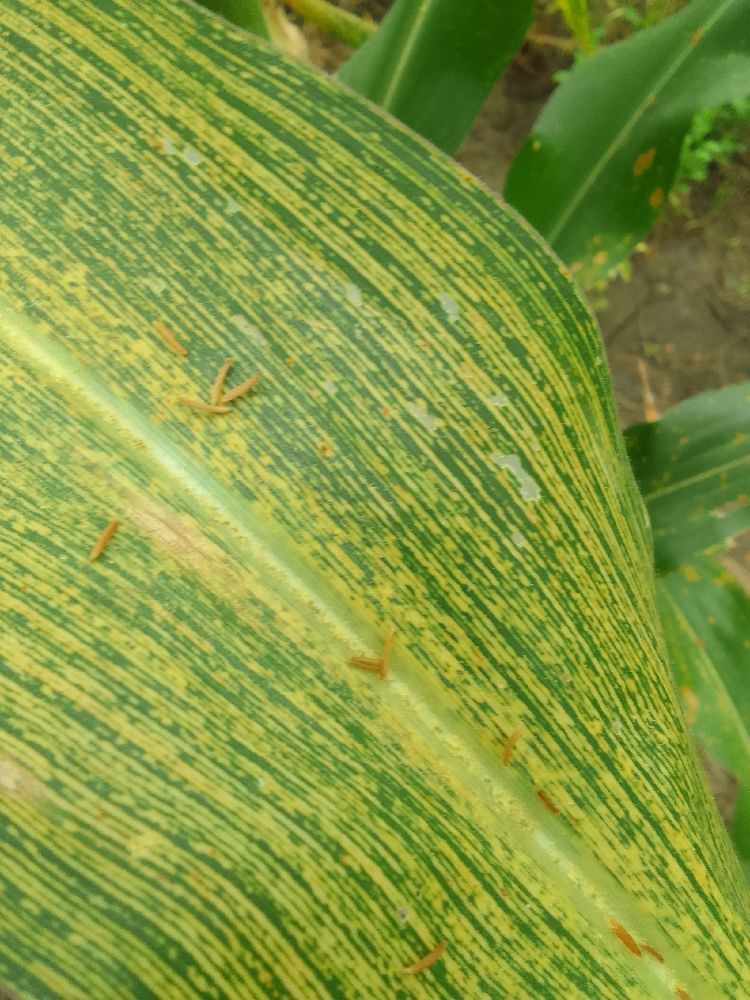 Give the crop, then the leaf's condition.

maize, maize streak virus
